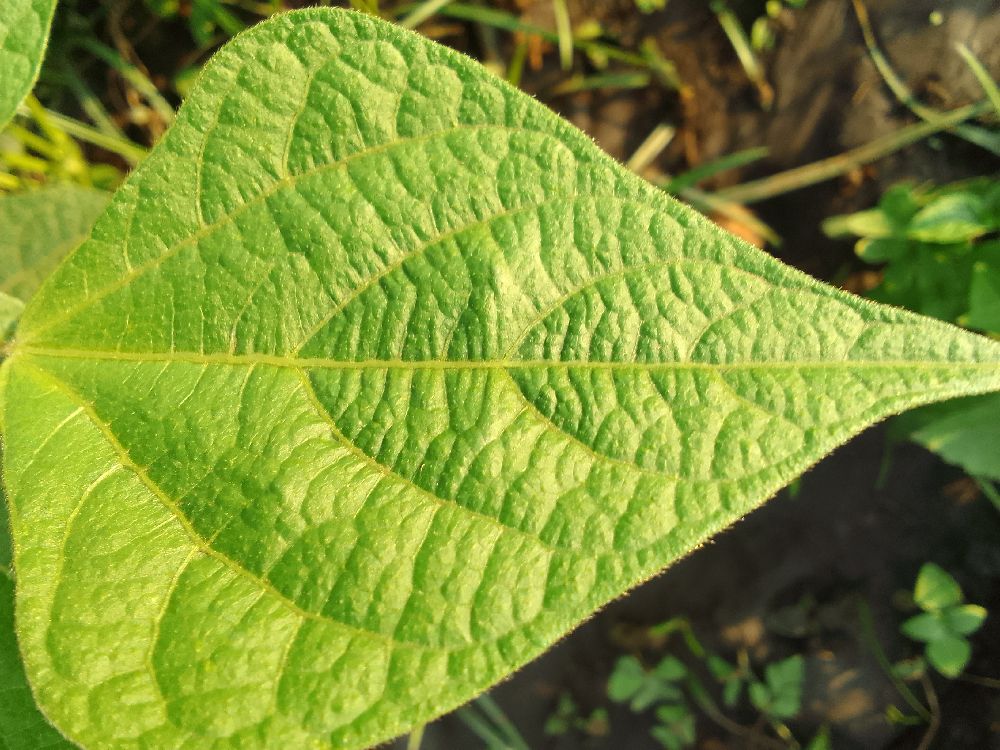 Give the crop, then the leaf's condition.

common bean, healthy
